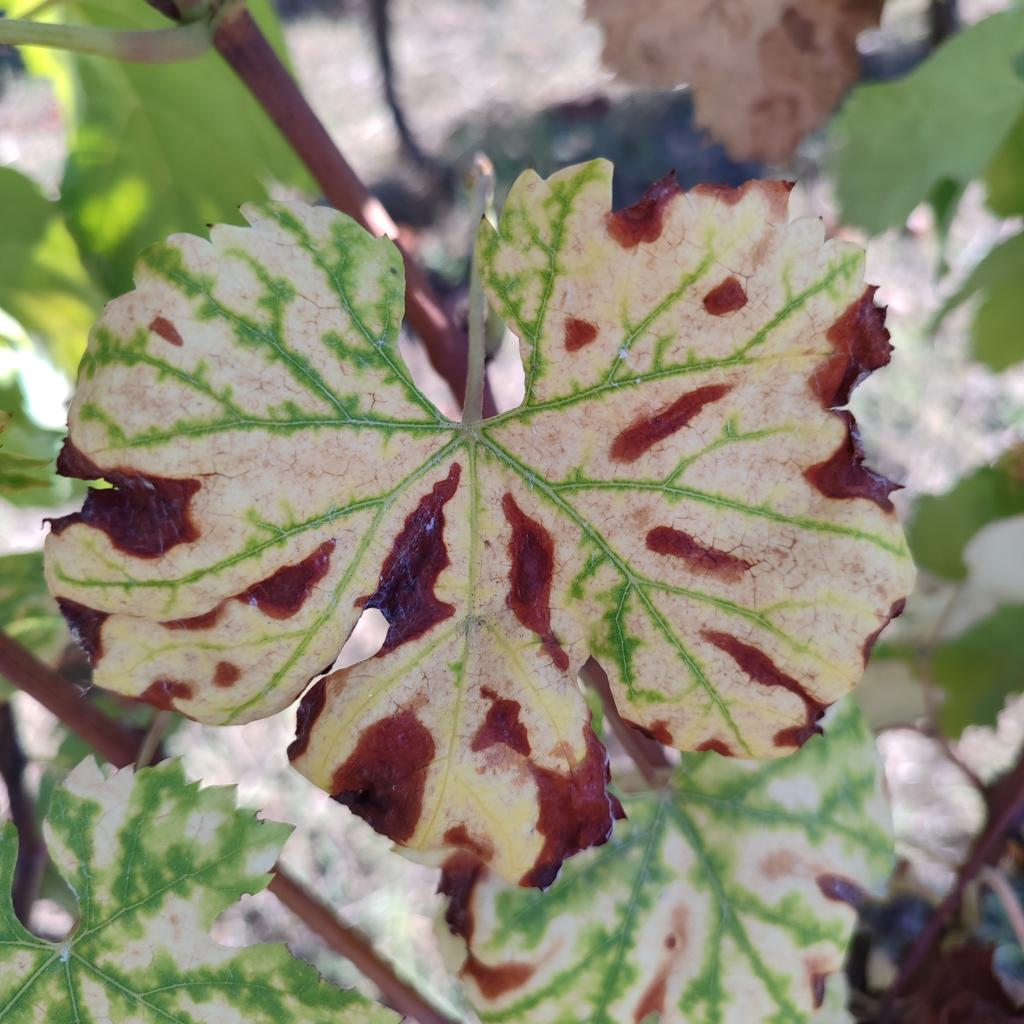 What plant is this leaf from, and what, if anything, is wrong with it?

grapevine, esca complex
